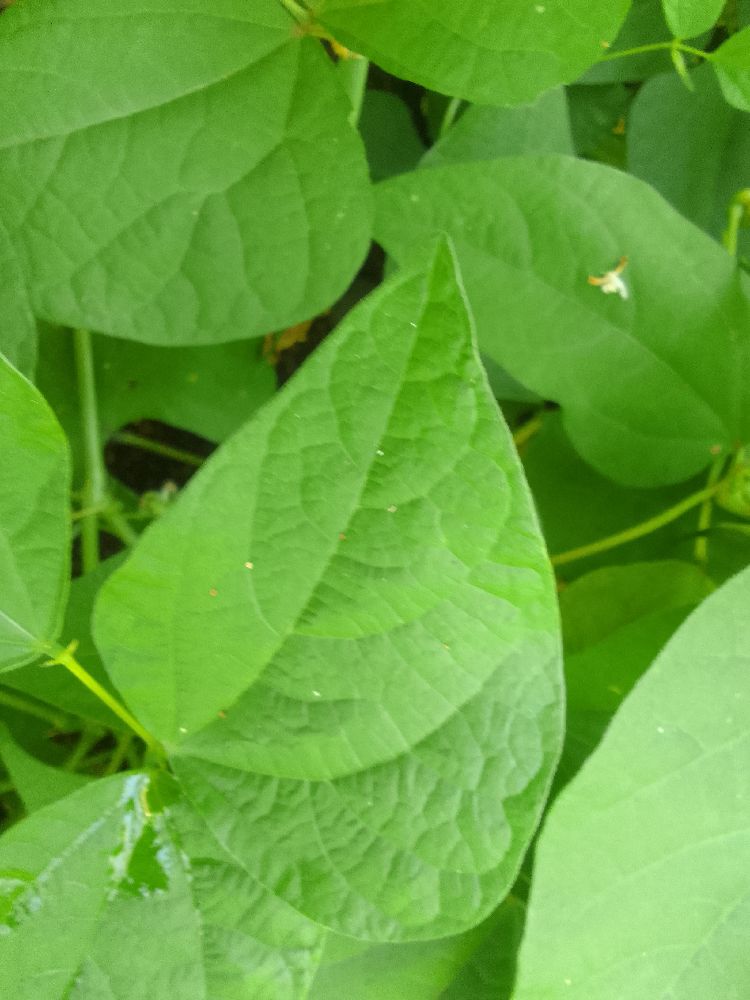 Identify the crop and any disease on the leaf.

common bean, healthy
